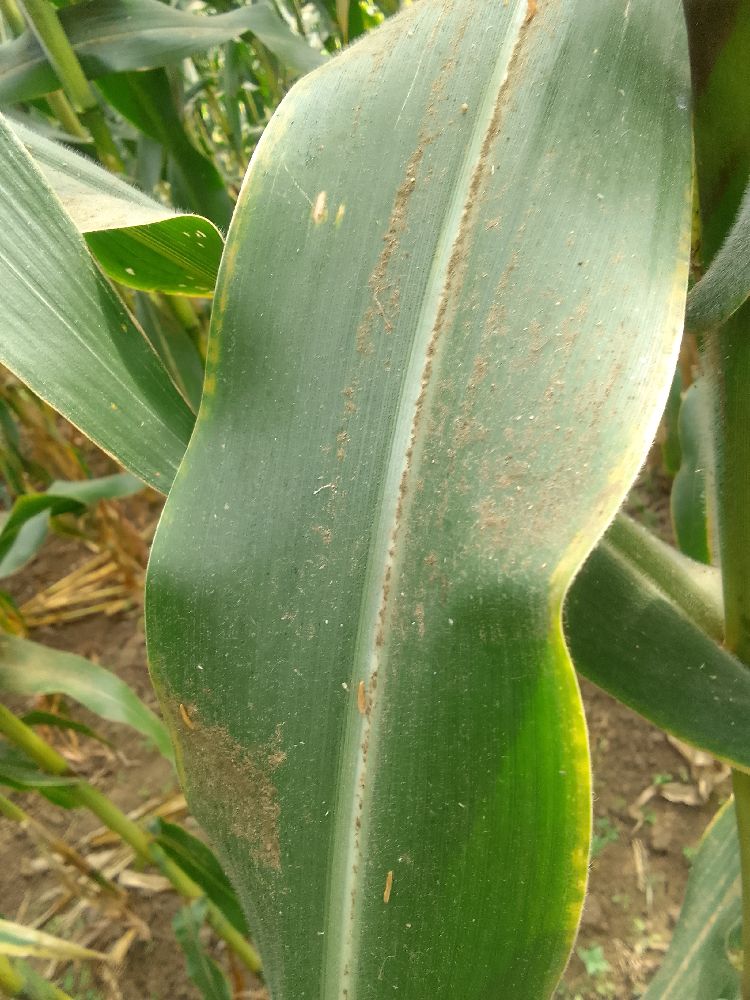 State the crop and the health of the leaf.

maize, healthy
